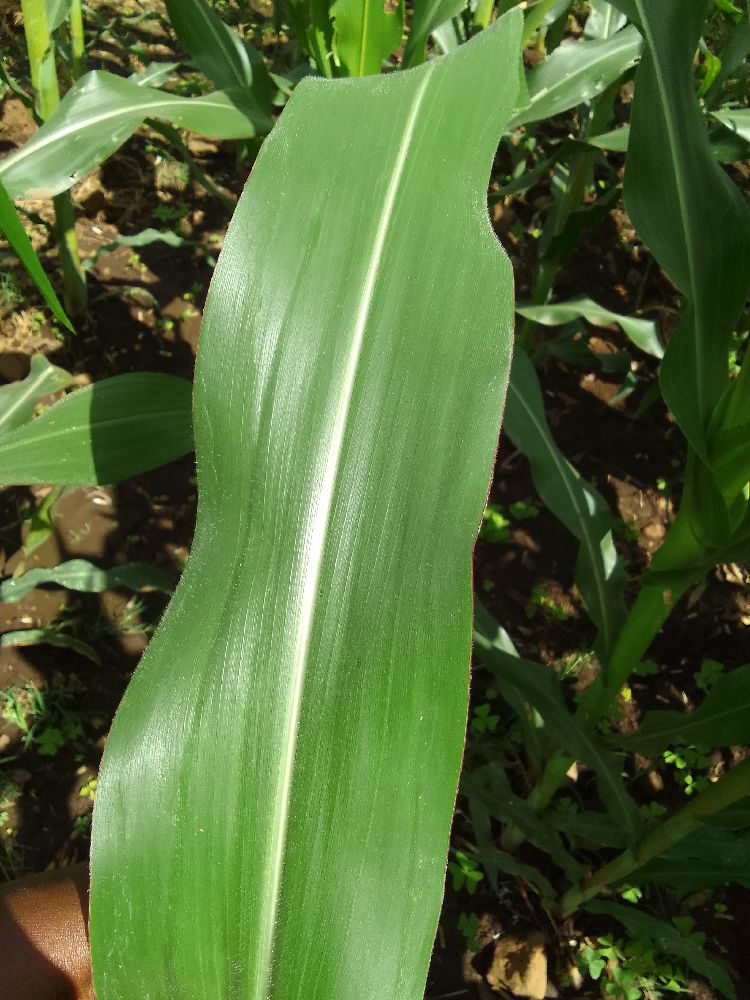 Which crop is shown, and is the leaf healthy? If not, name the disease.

maize, healthy
